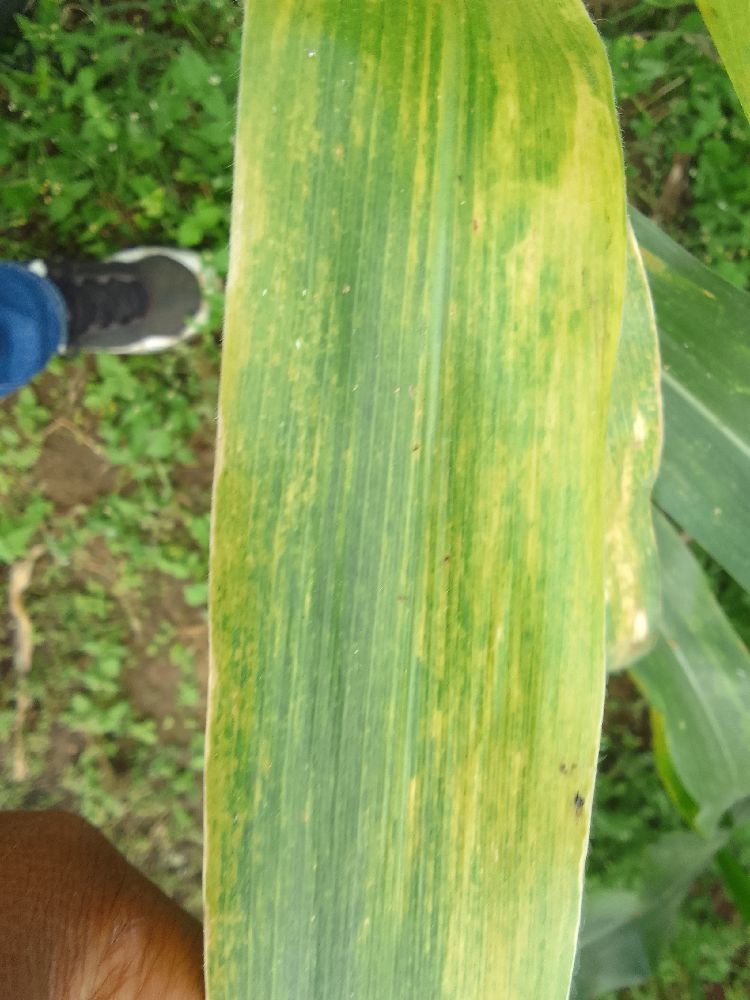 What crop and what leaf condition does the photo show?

maize, maize lethal necrosis
